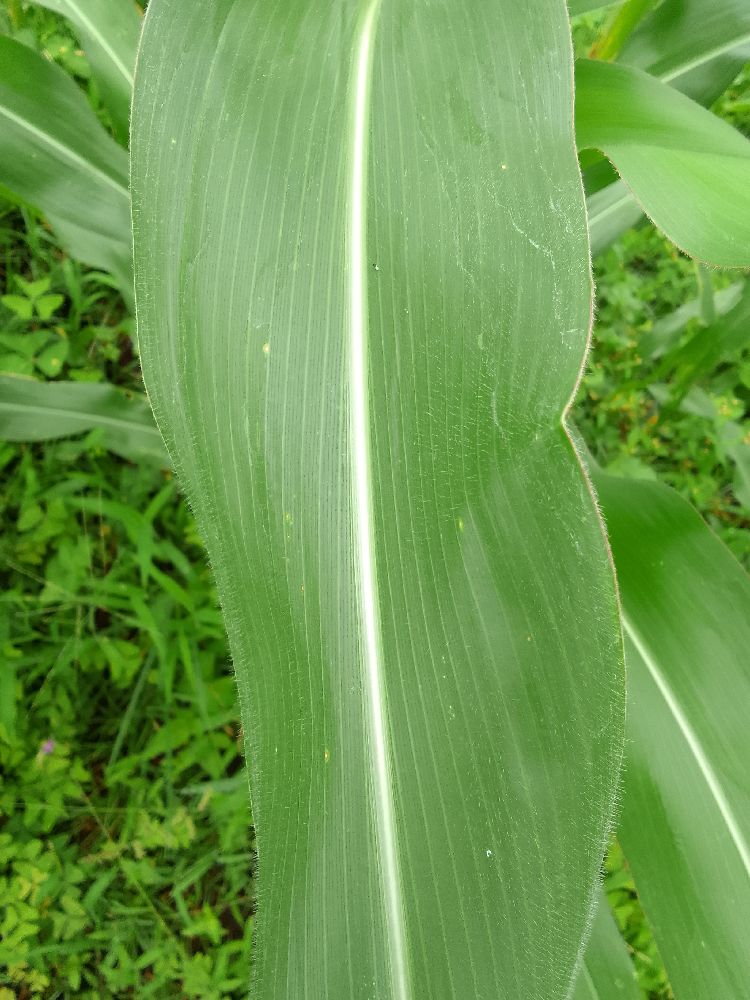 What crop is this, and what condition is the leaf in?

maize, healthy
